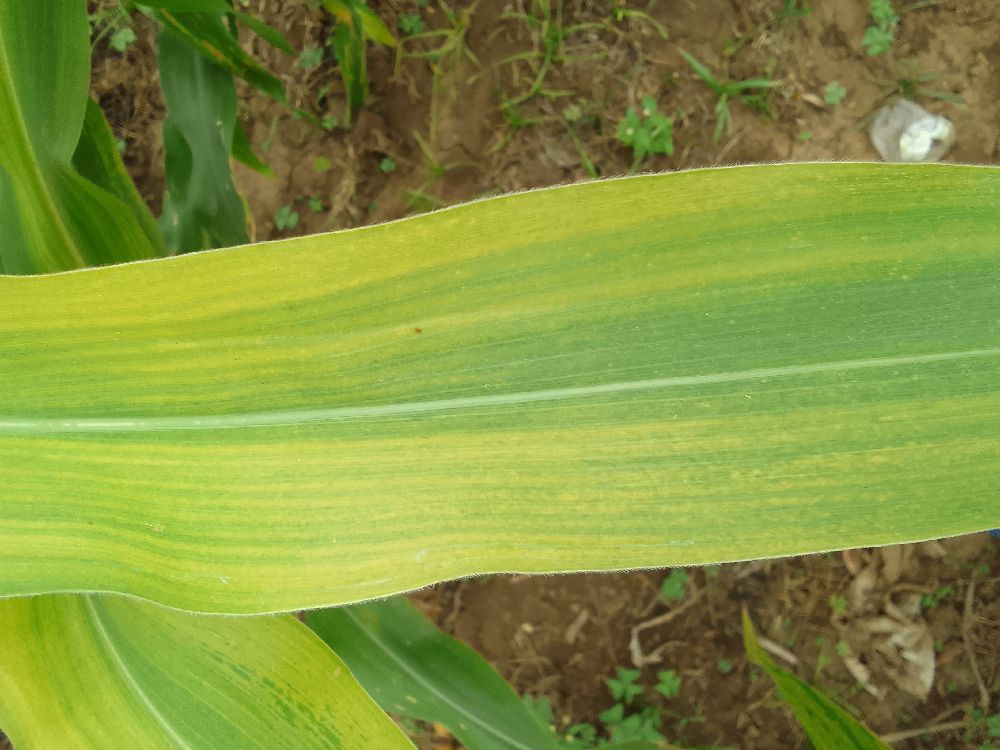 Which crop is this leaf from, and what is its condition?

maize, maize lethal necrosis
